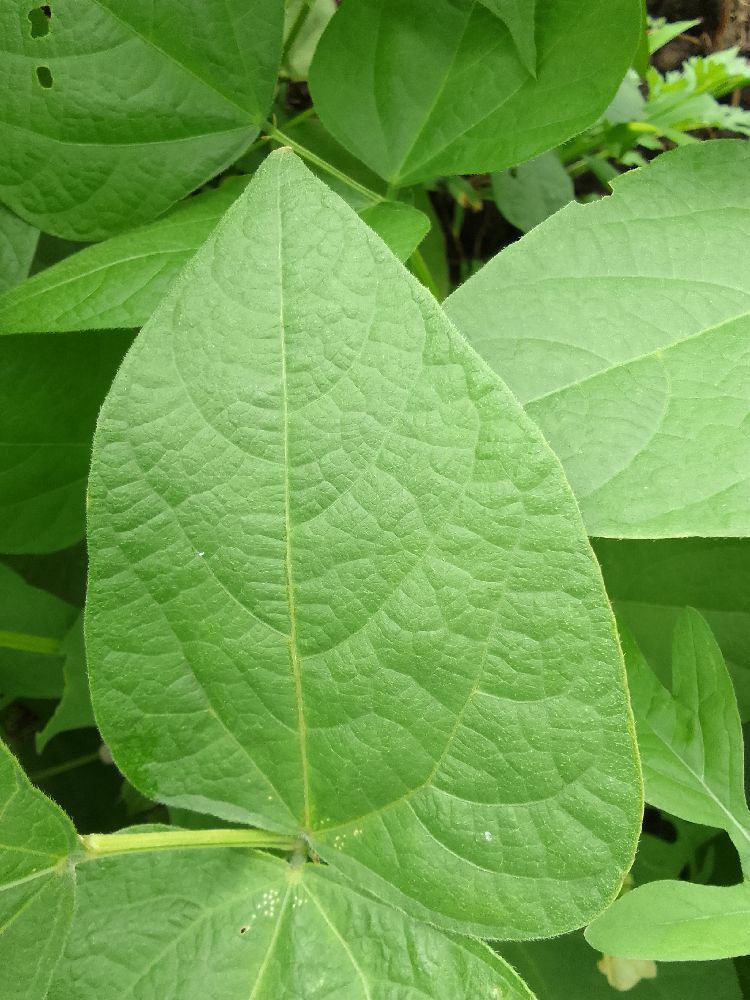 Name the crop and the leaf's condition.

common bean, healthy
